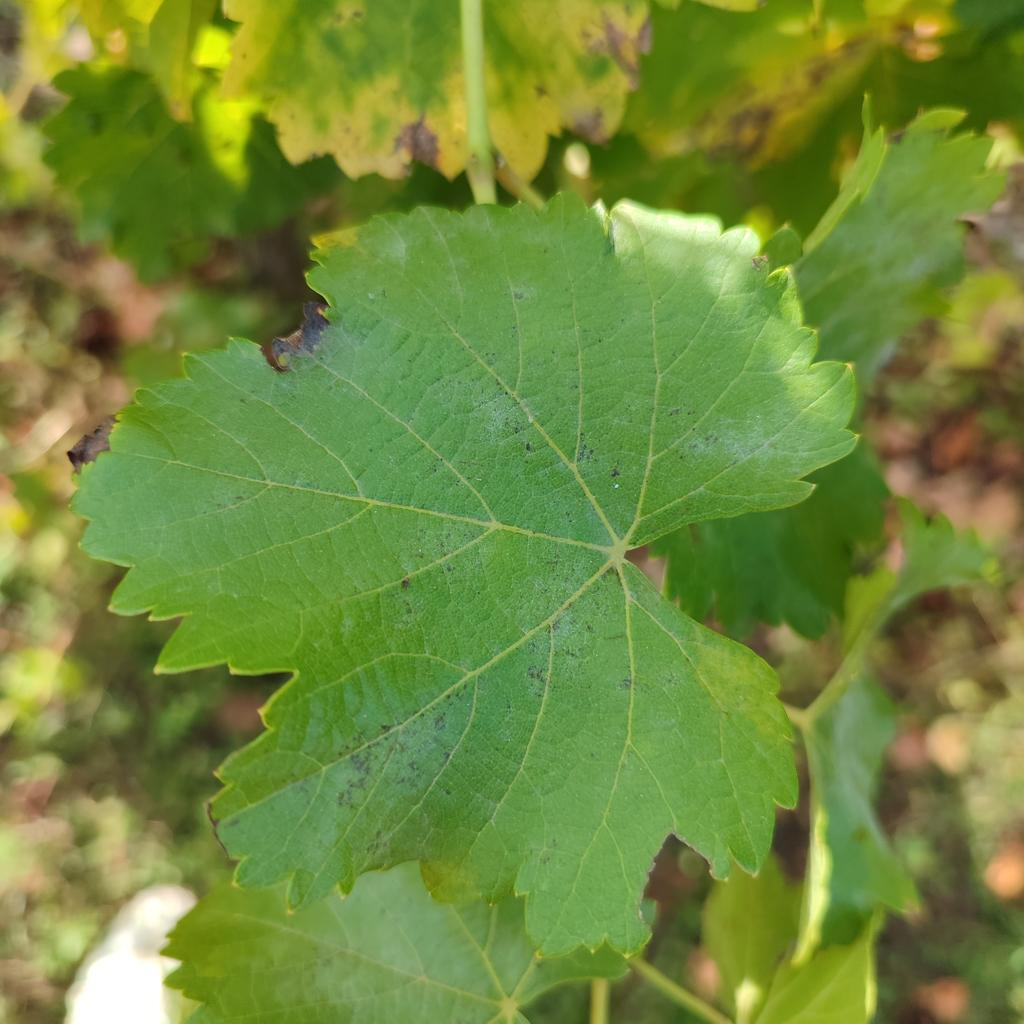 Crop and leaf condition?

grapevine, powdery mildew
